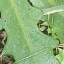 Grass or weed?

structured weed
